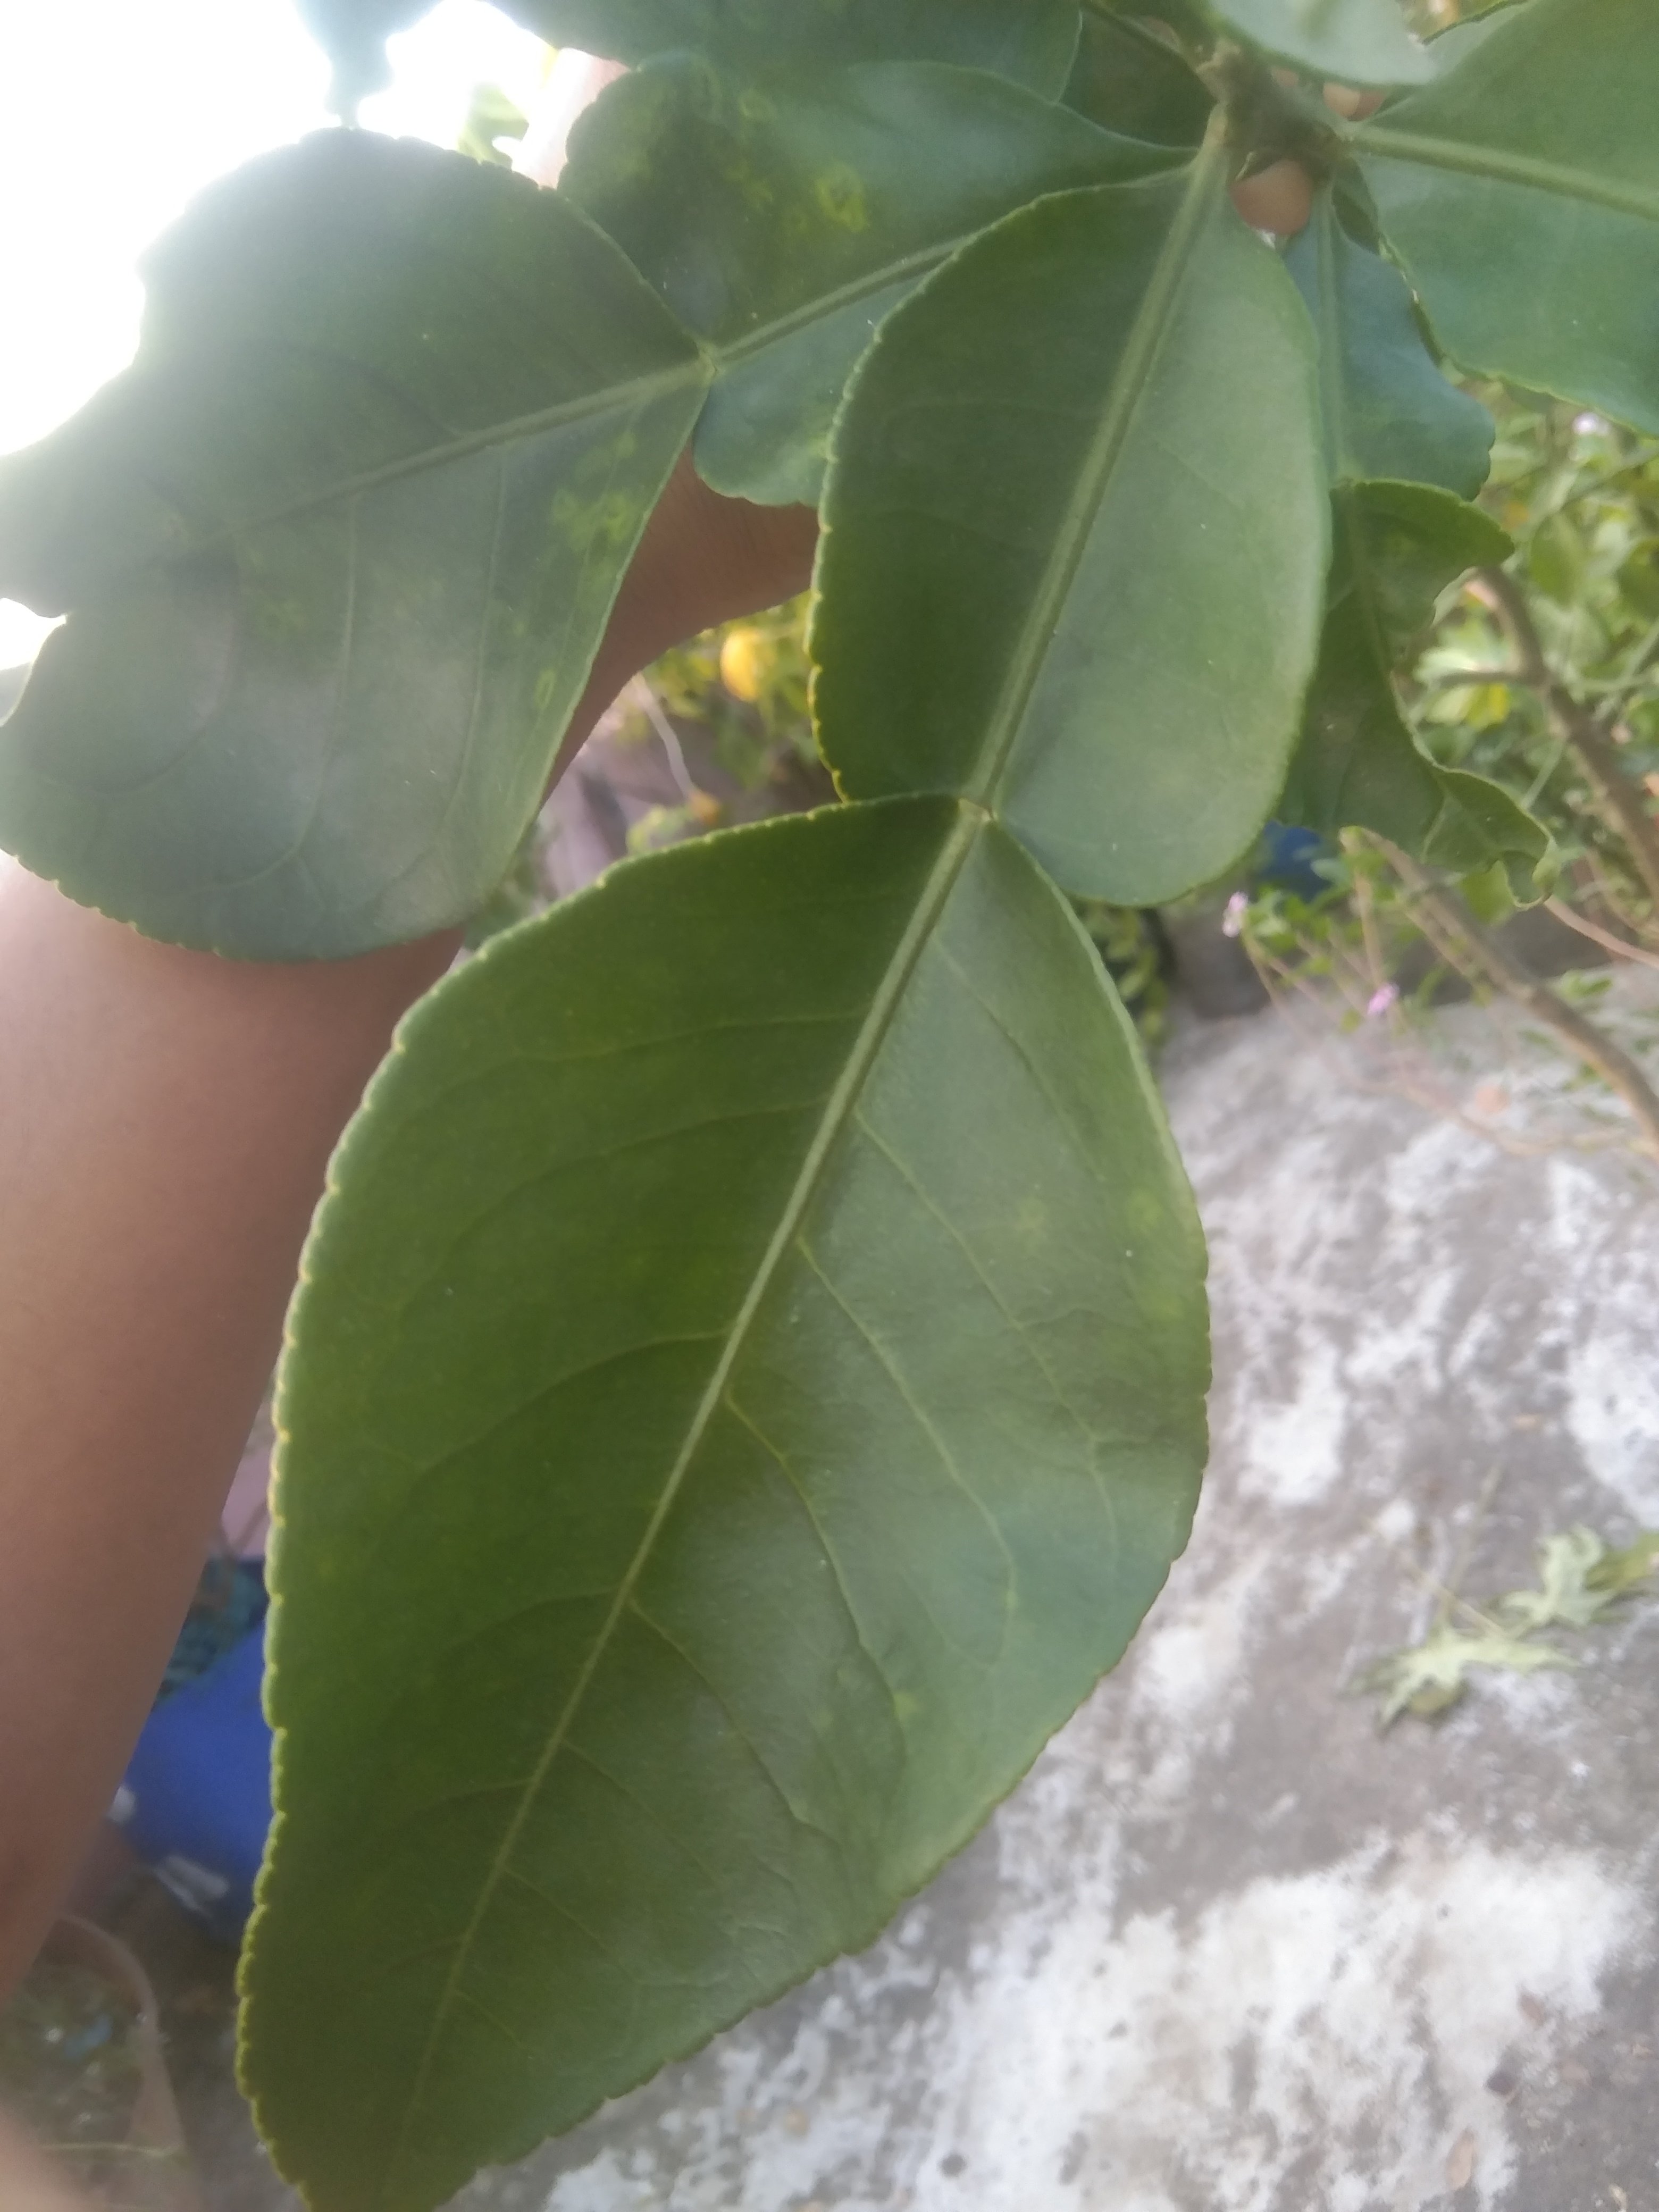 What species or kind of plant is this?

lemon
